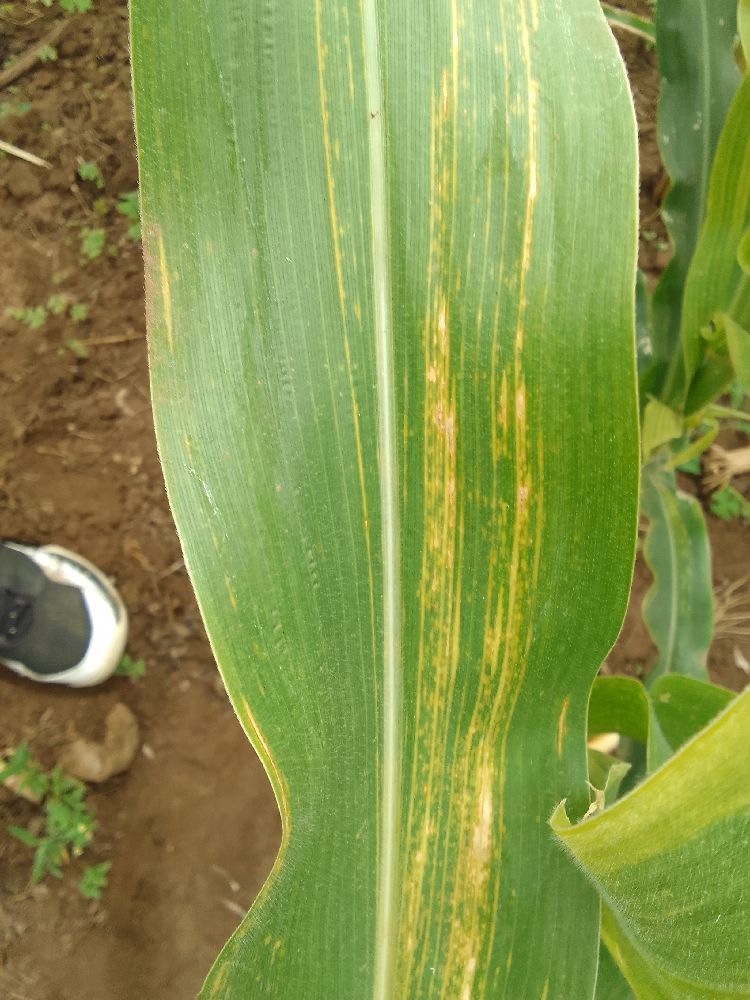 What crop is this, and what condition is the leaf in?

maize, maize lethal necrosis
